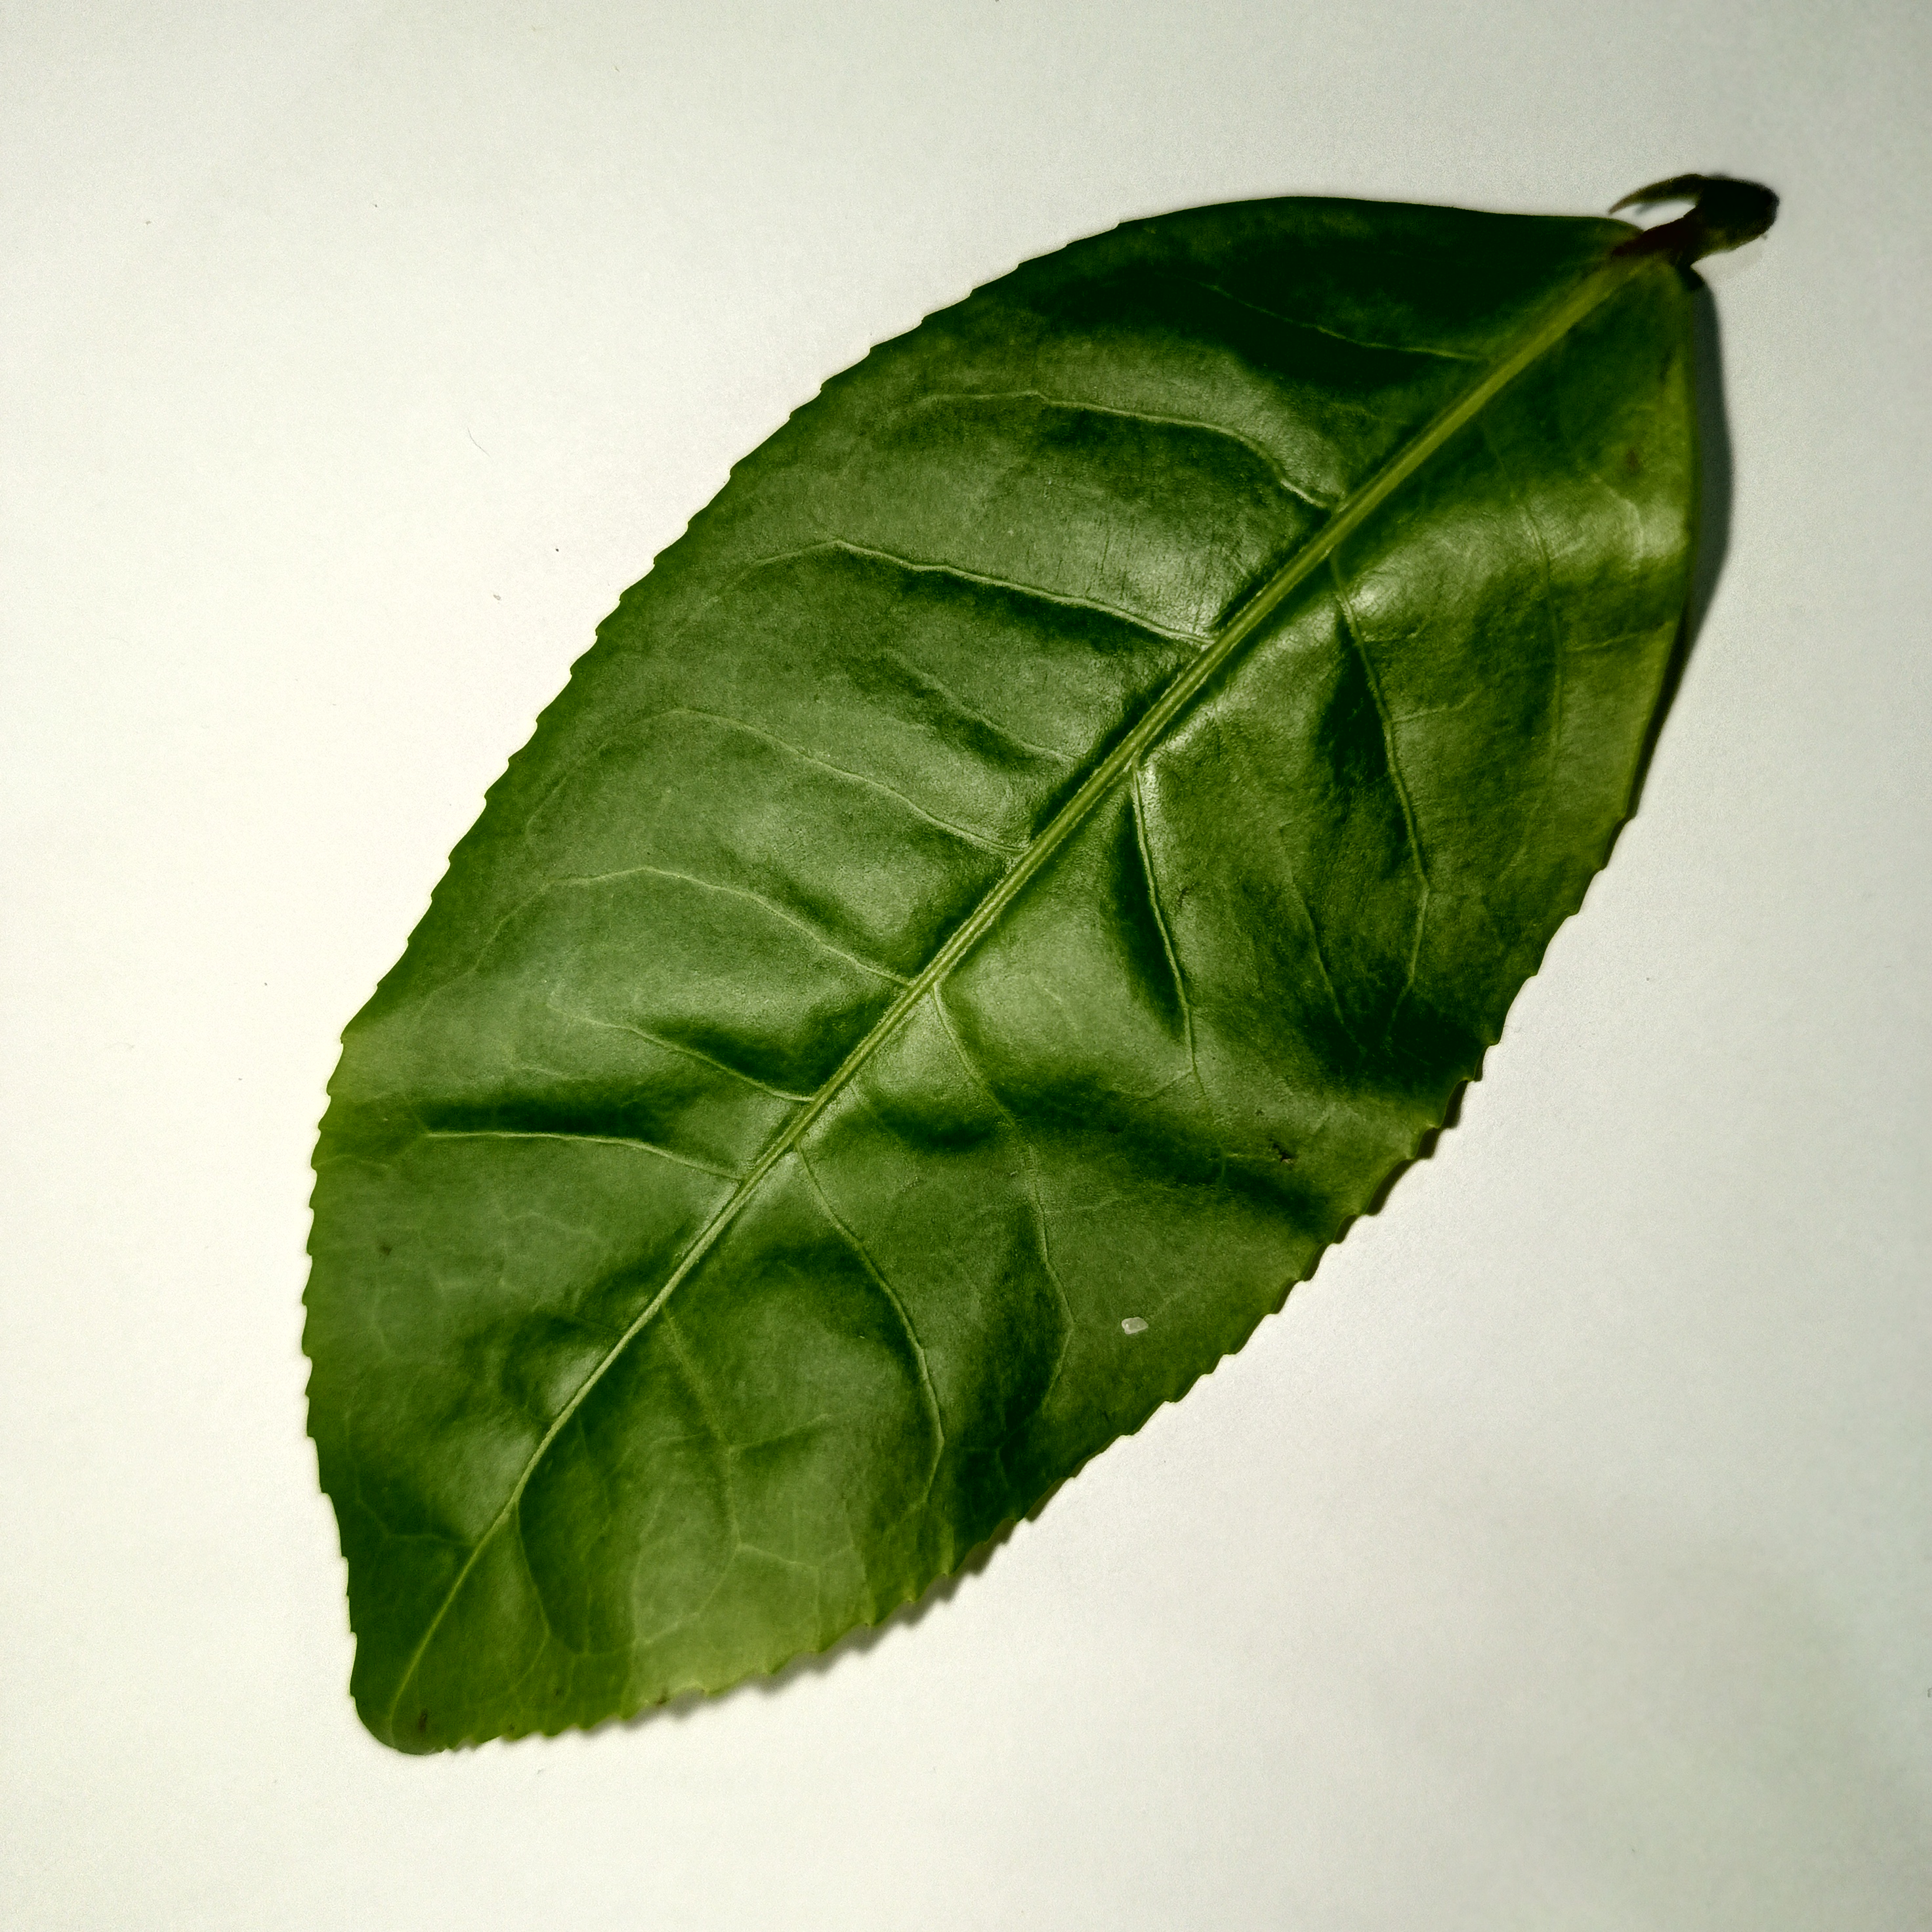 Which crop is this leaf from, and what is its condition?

tea, healthy
